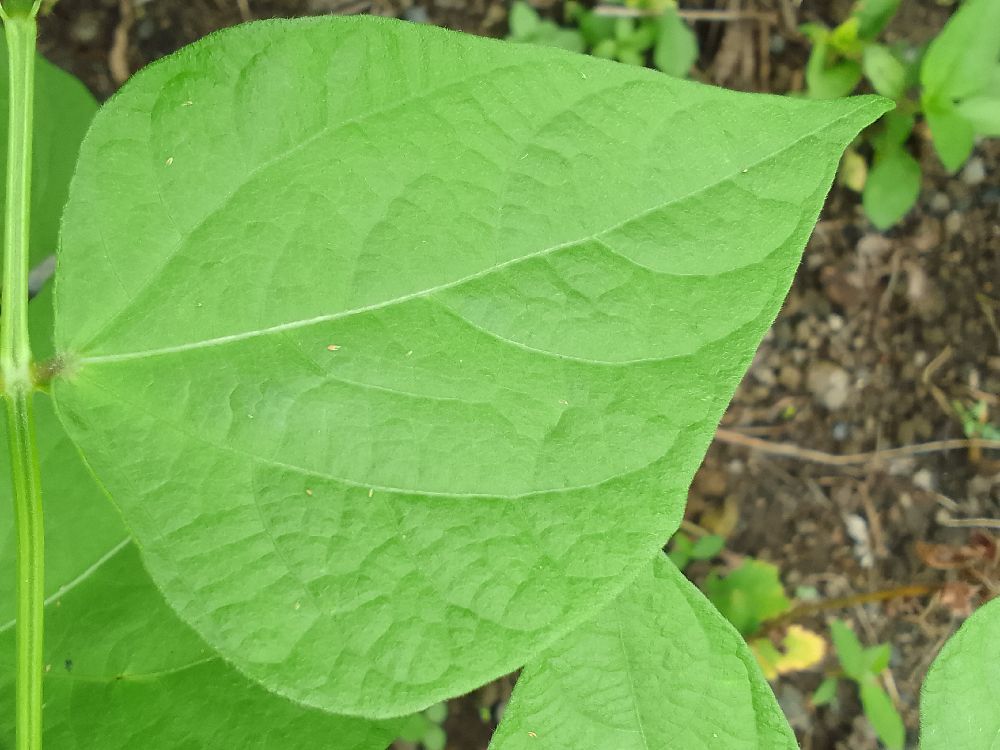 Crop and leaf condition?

common bean, healthy
